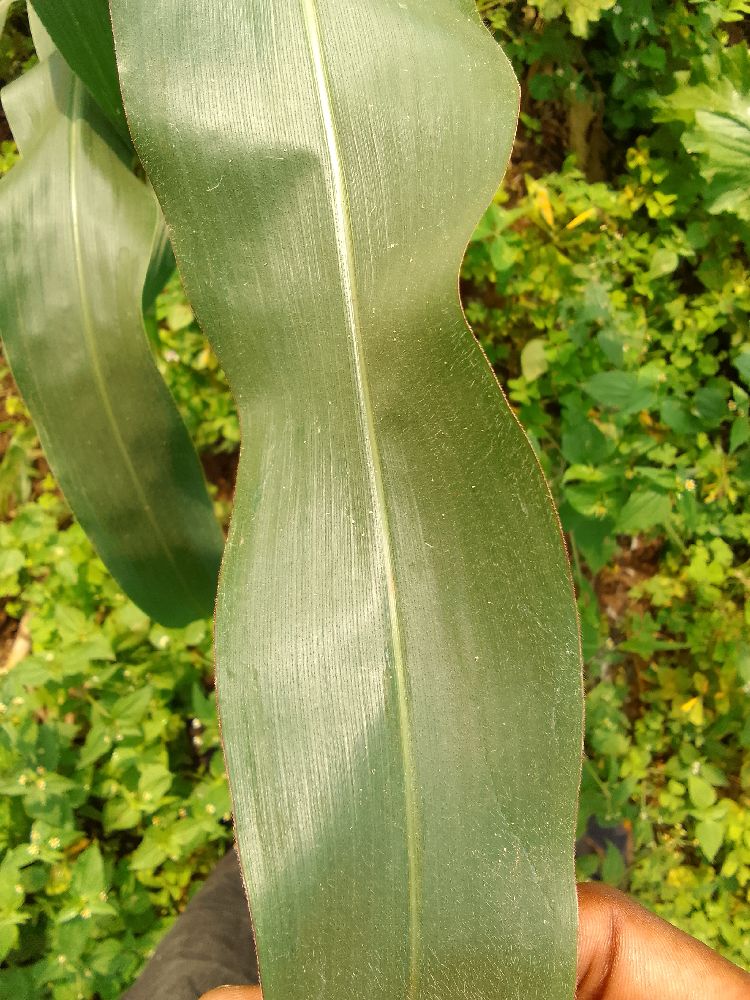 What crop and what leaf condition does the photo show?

maize, healthy
